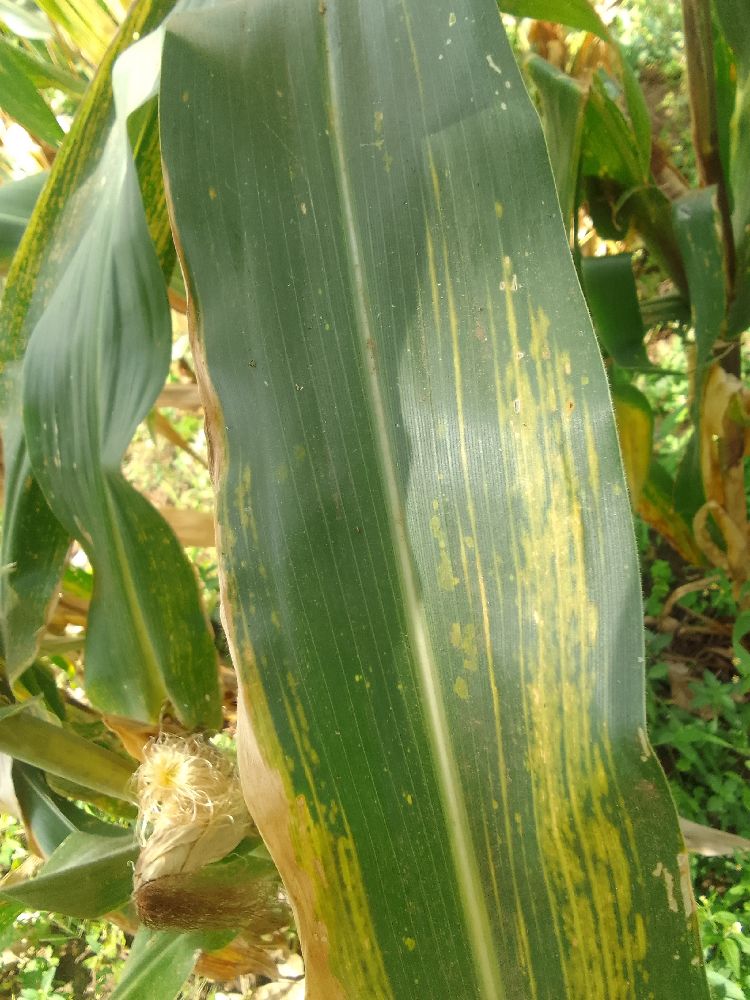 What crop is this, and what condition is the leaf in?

maize, maize lethal necrosis
